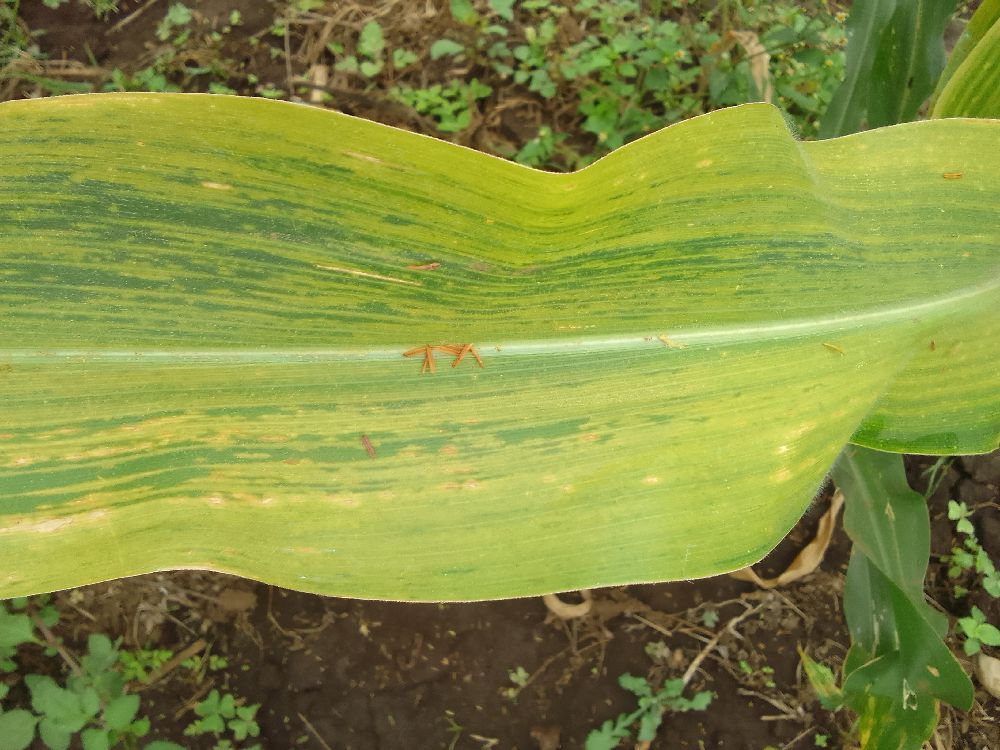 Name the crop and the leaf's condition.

maize, maize lethal necrosis
